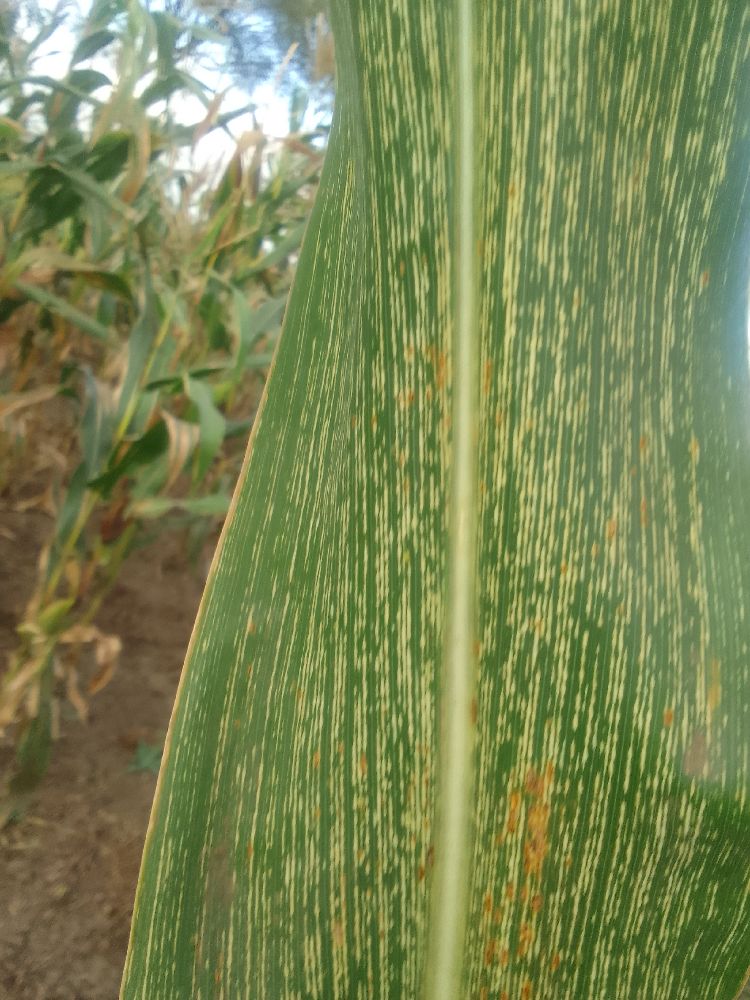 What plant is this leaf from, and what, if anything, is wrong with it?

maize, maize streak virus
